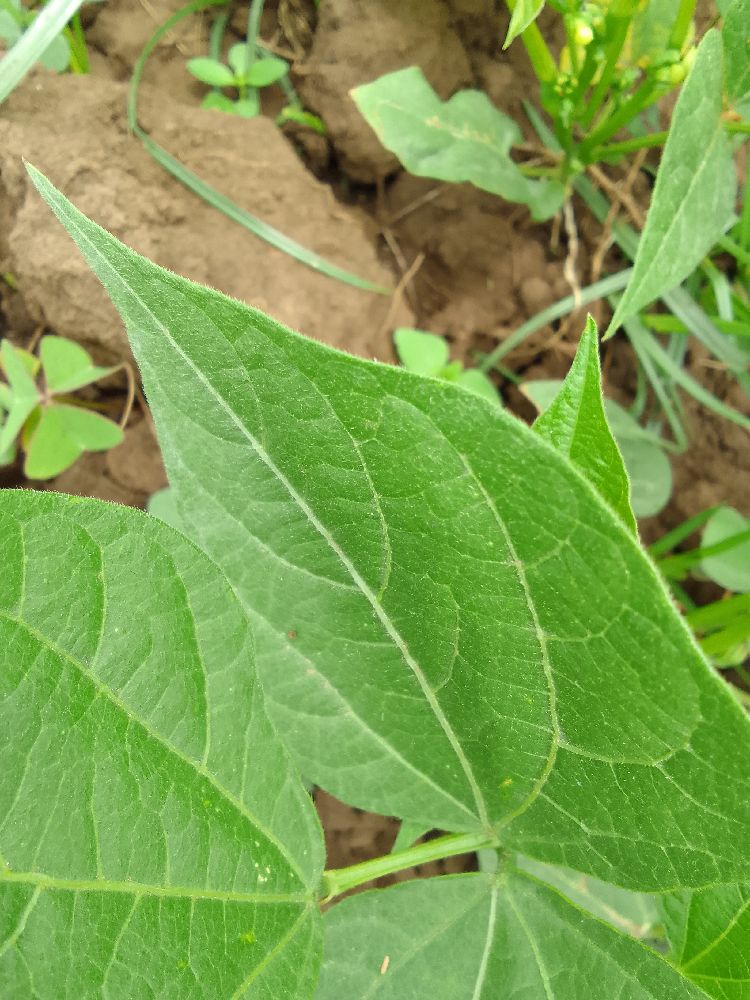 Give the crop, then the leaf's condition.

common bean, healthy
